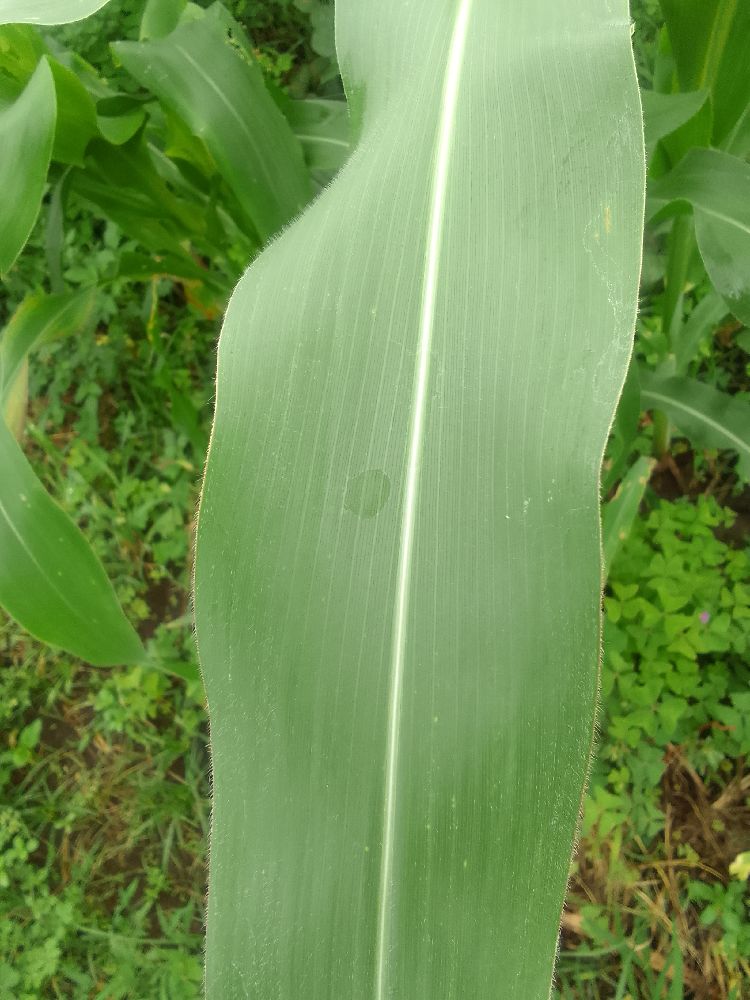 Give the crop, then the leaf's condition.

maize, healthy
